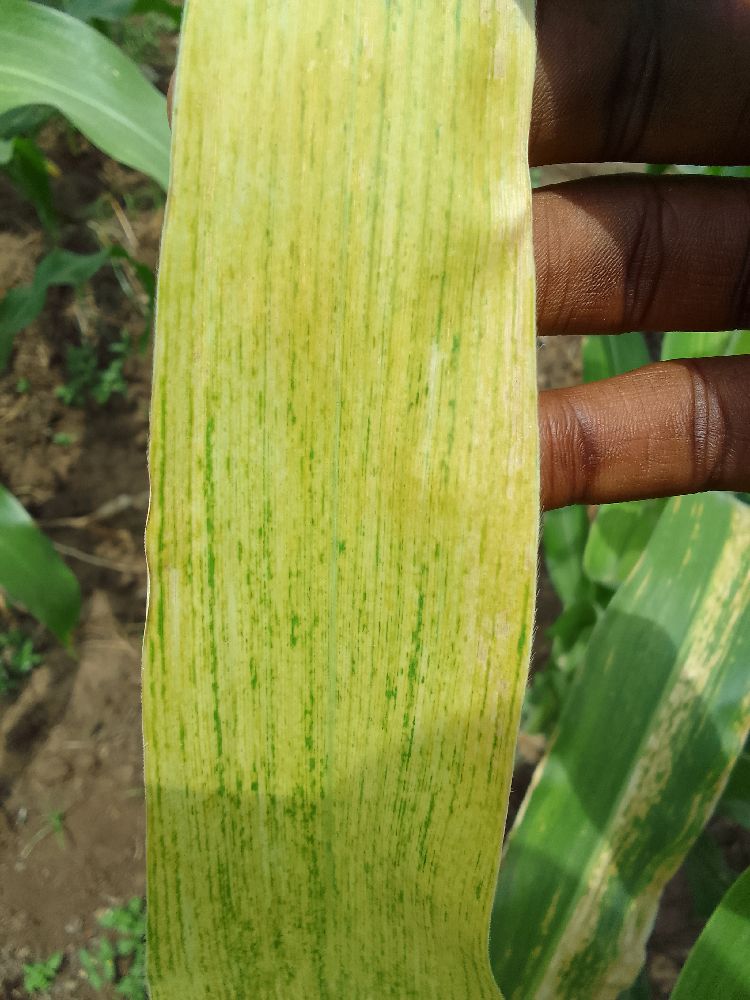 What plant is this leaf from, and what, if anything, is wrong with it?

maize, maize lethal necrosis
